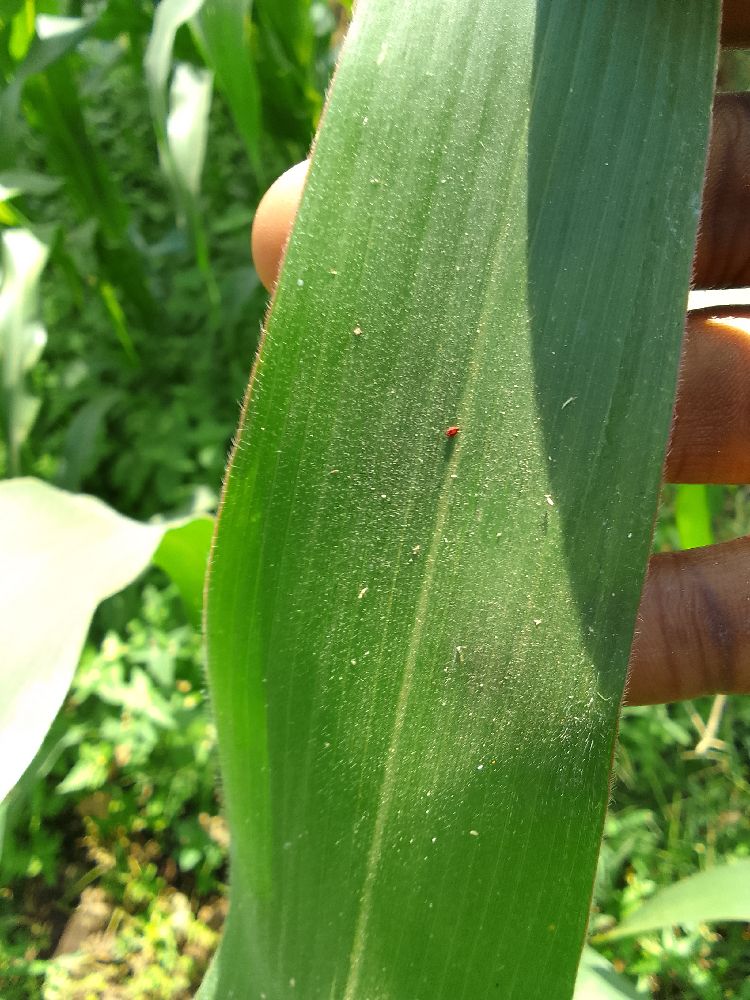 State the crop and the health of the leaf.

maize, healthy
